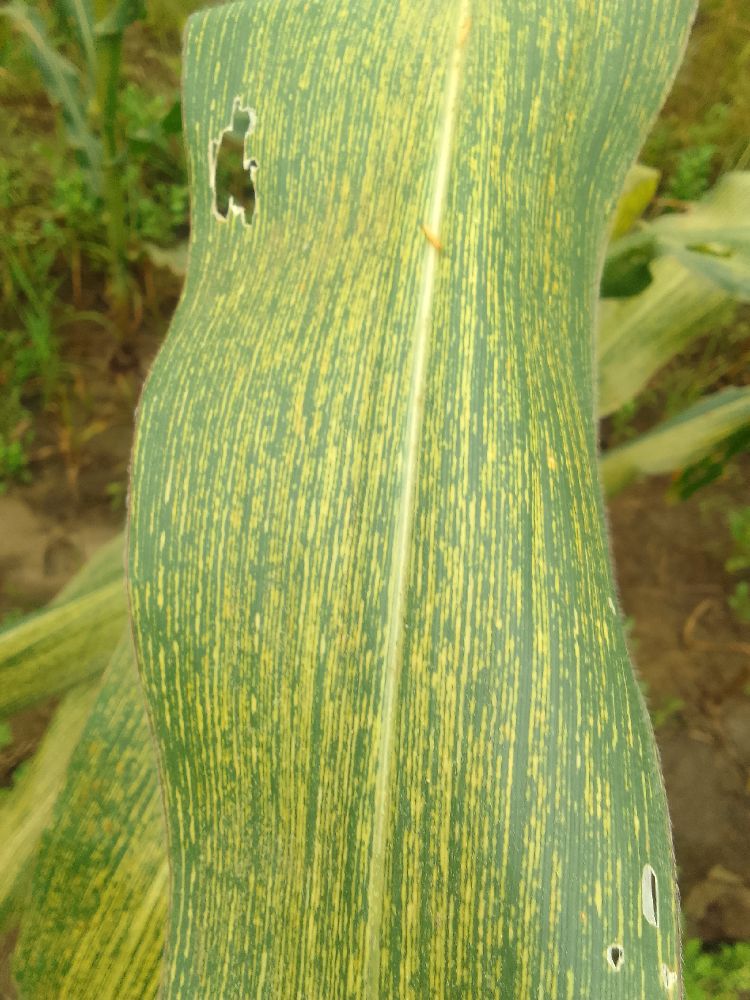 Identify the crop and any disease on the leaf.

maize, maize streak virus
